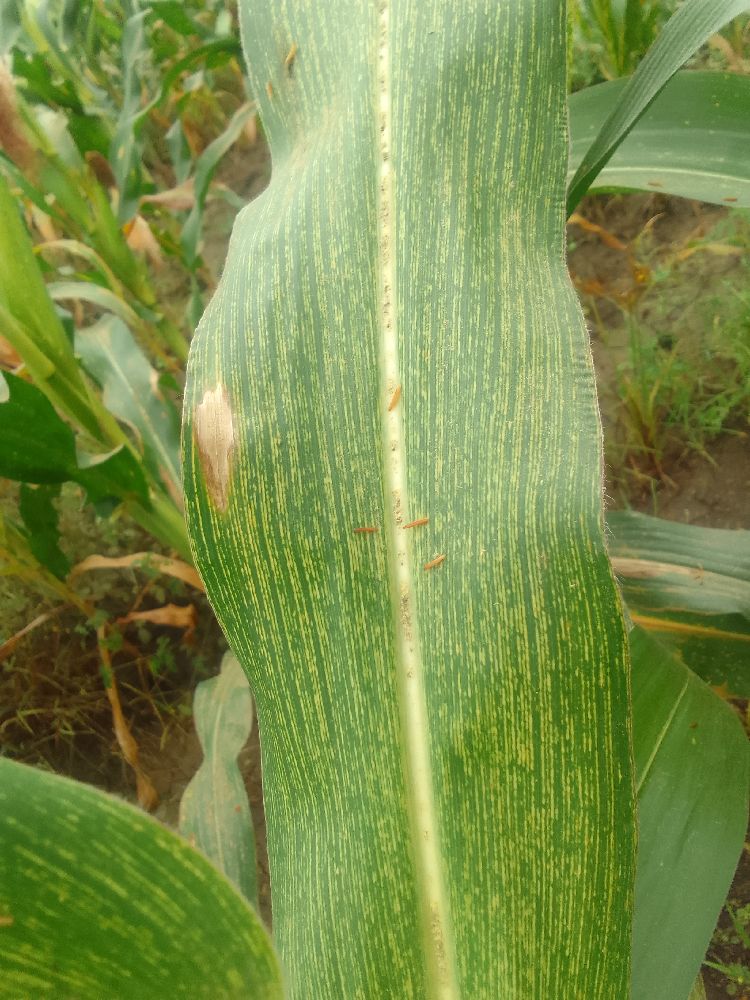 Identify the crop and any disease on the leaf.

maize, maize streak virus
